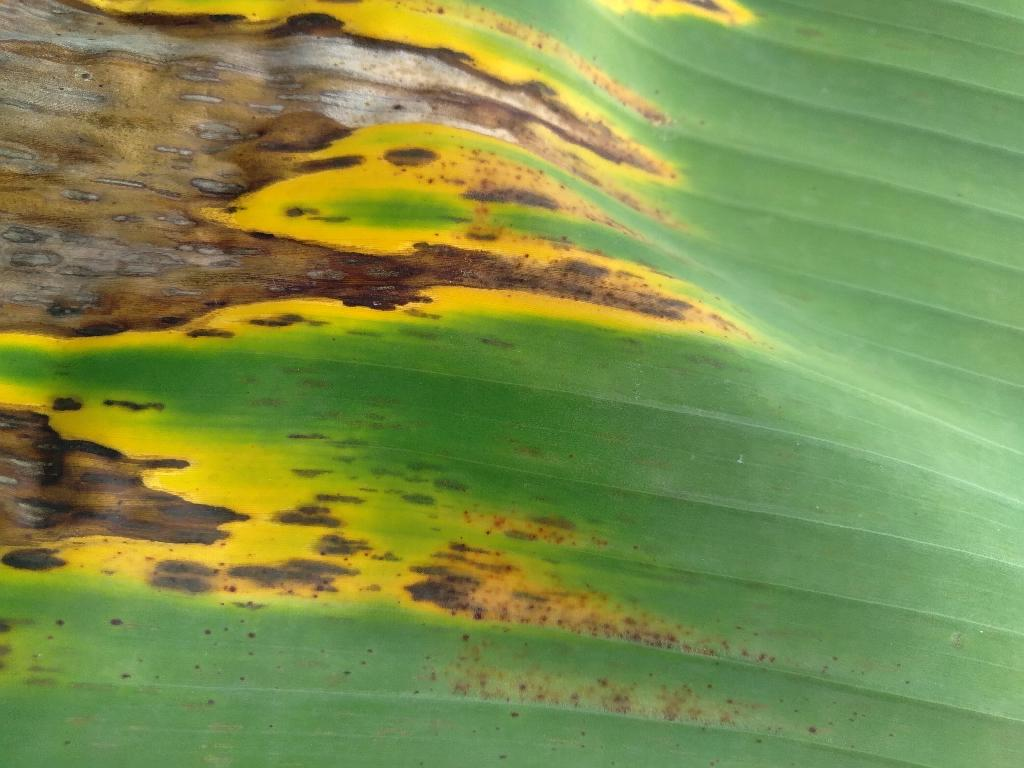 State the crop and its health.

banana, black sigatoka
